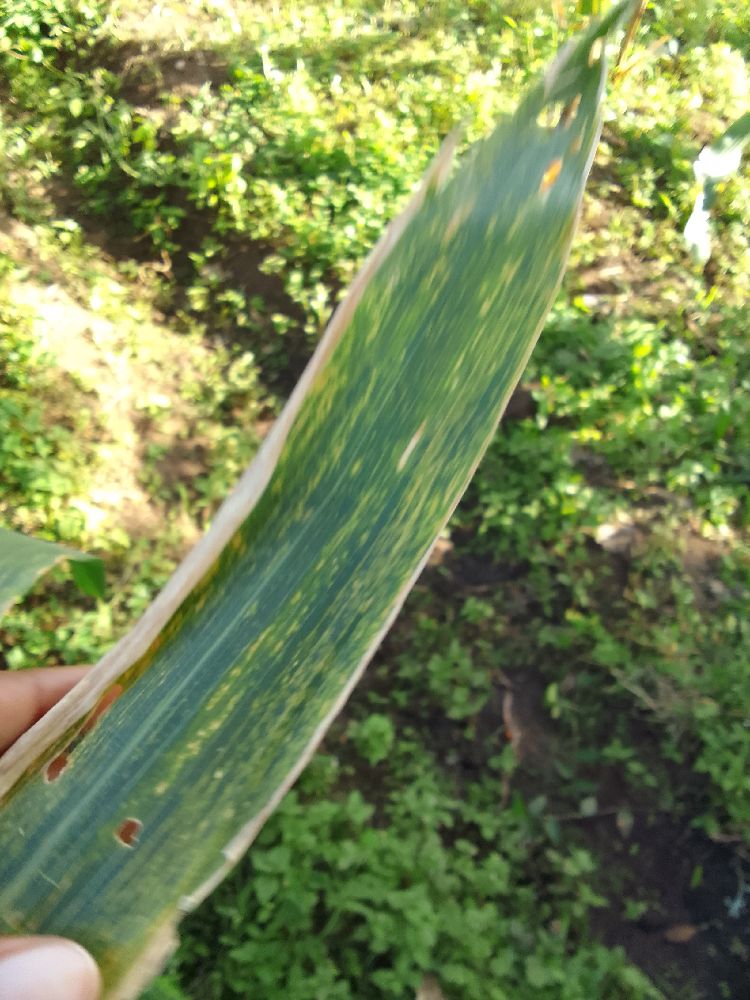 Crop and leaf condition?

maize, maize lethal necrosis
